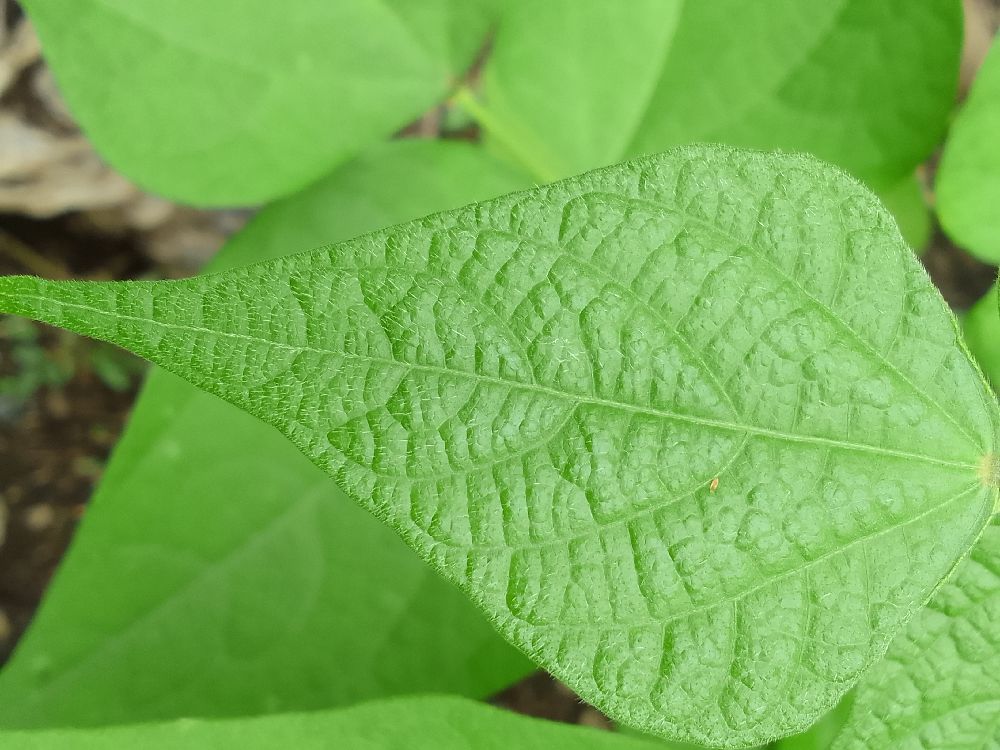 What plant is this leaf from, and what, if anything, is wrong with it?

common bean, healthy
